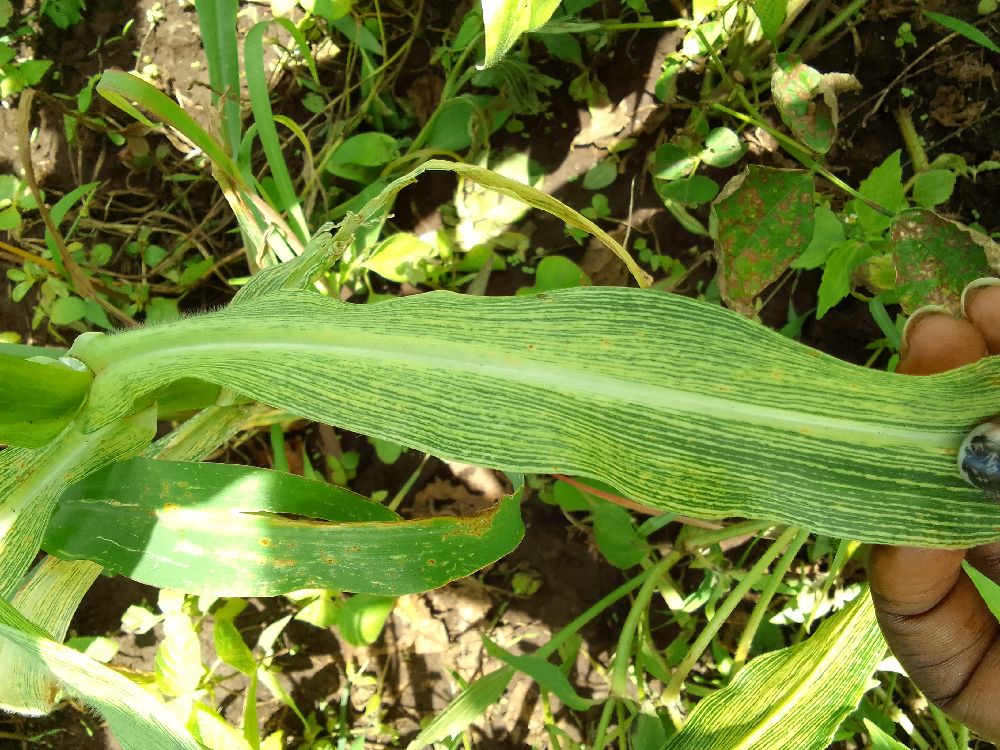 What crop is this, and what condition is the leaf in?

maize, maize streak virus
